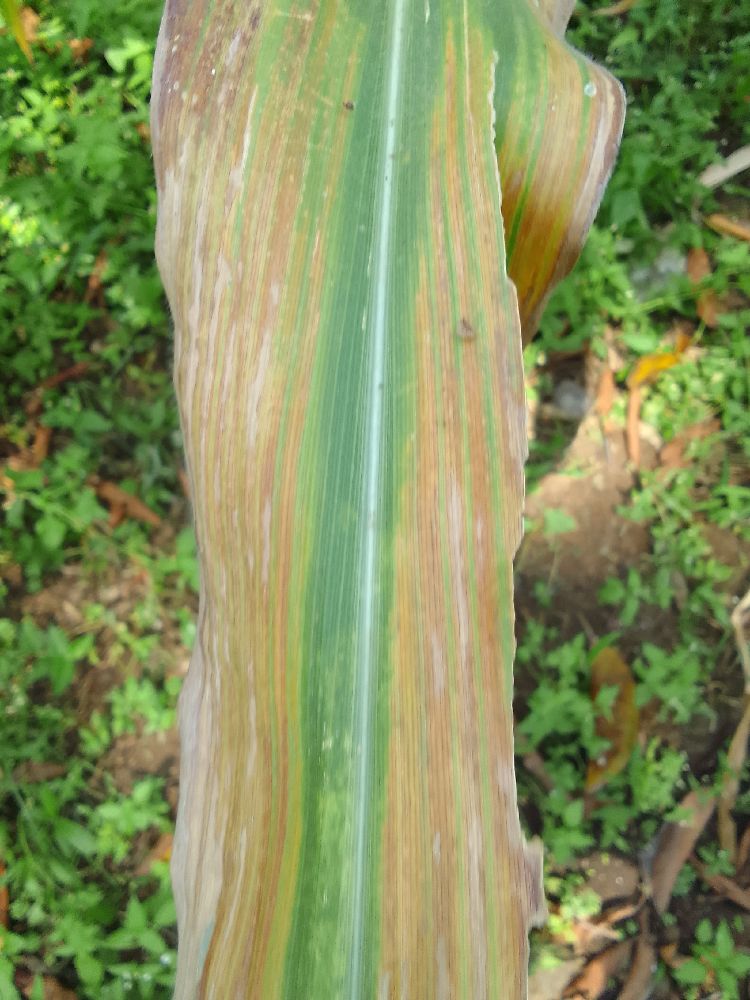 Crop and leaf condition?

maize, maize lethal necrosis
